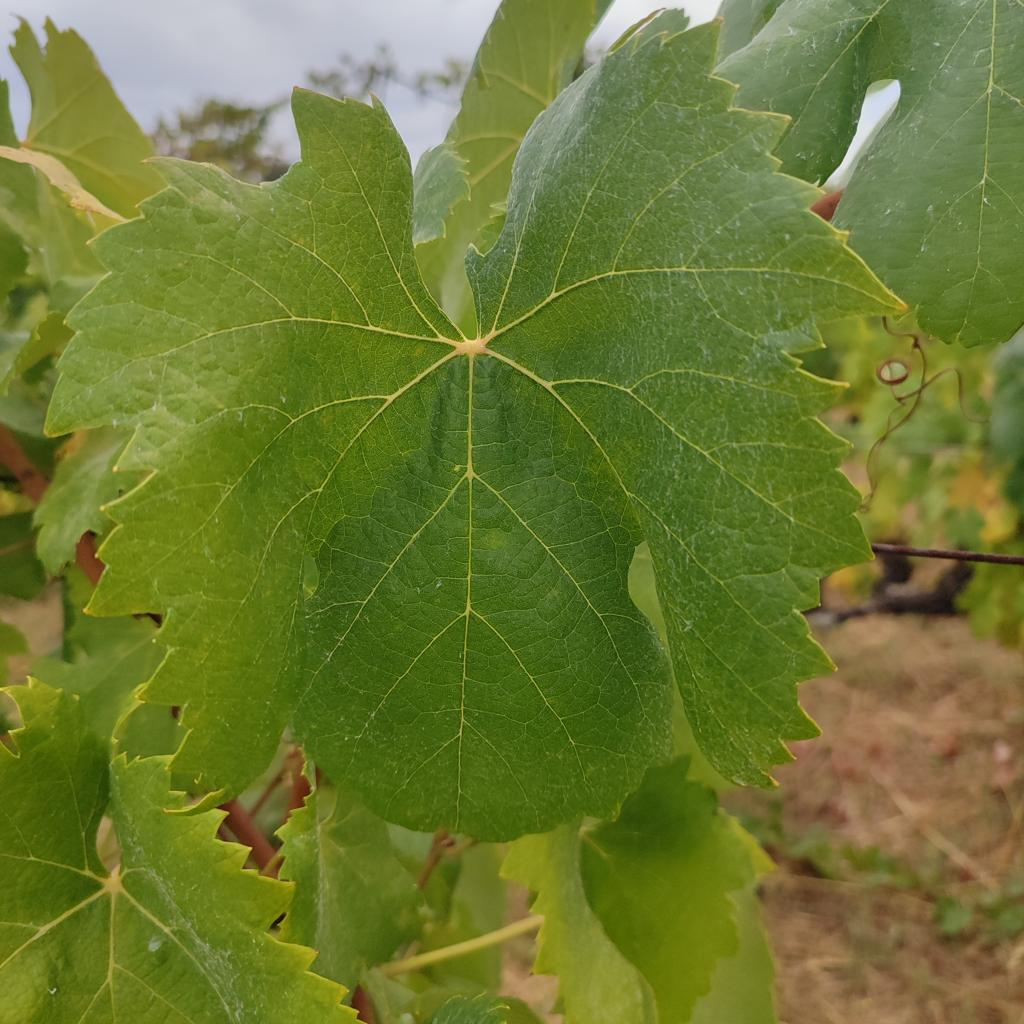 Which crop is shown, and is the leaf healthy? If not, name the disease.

grapevine, healthy
